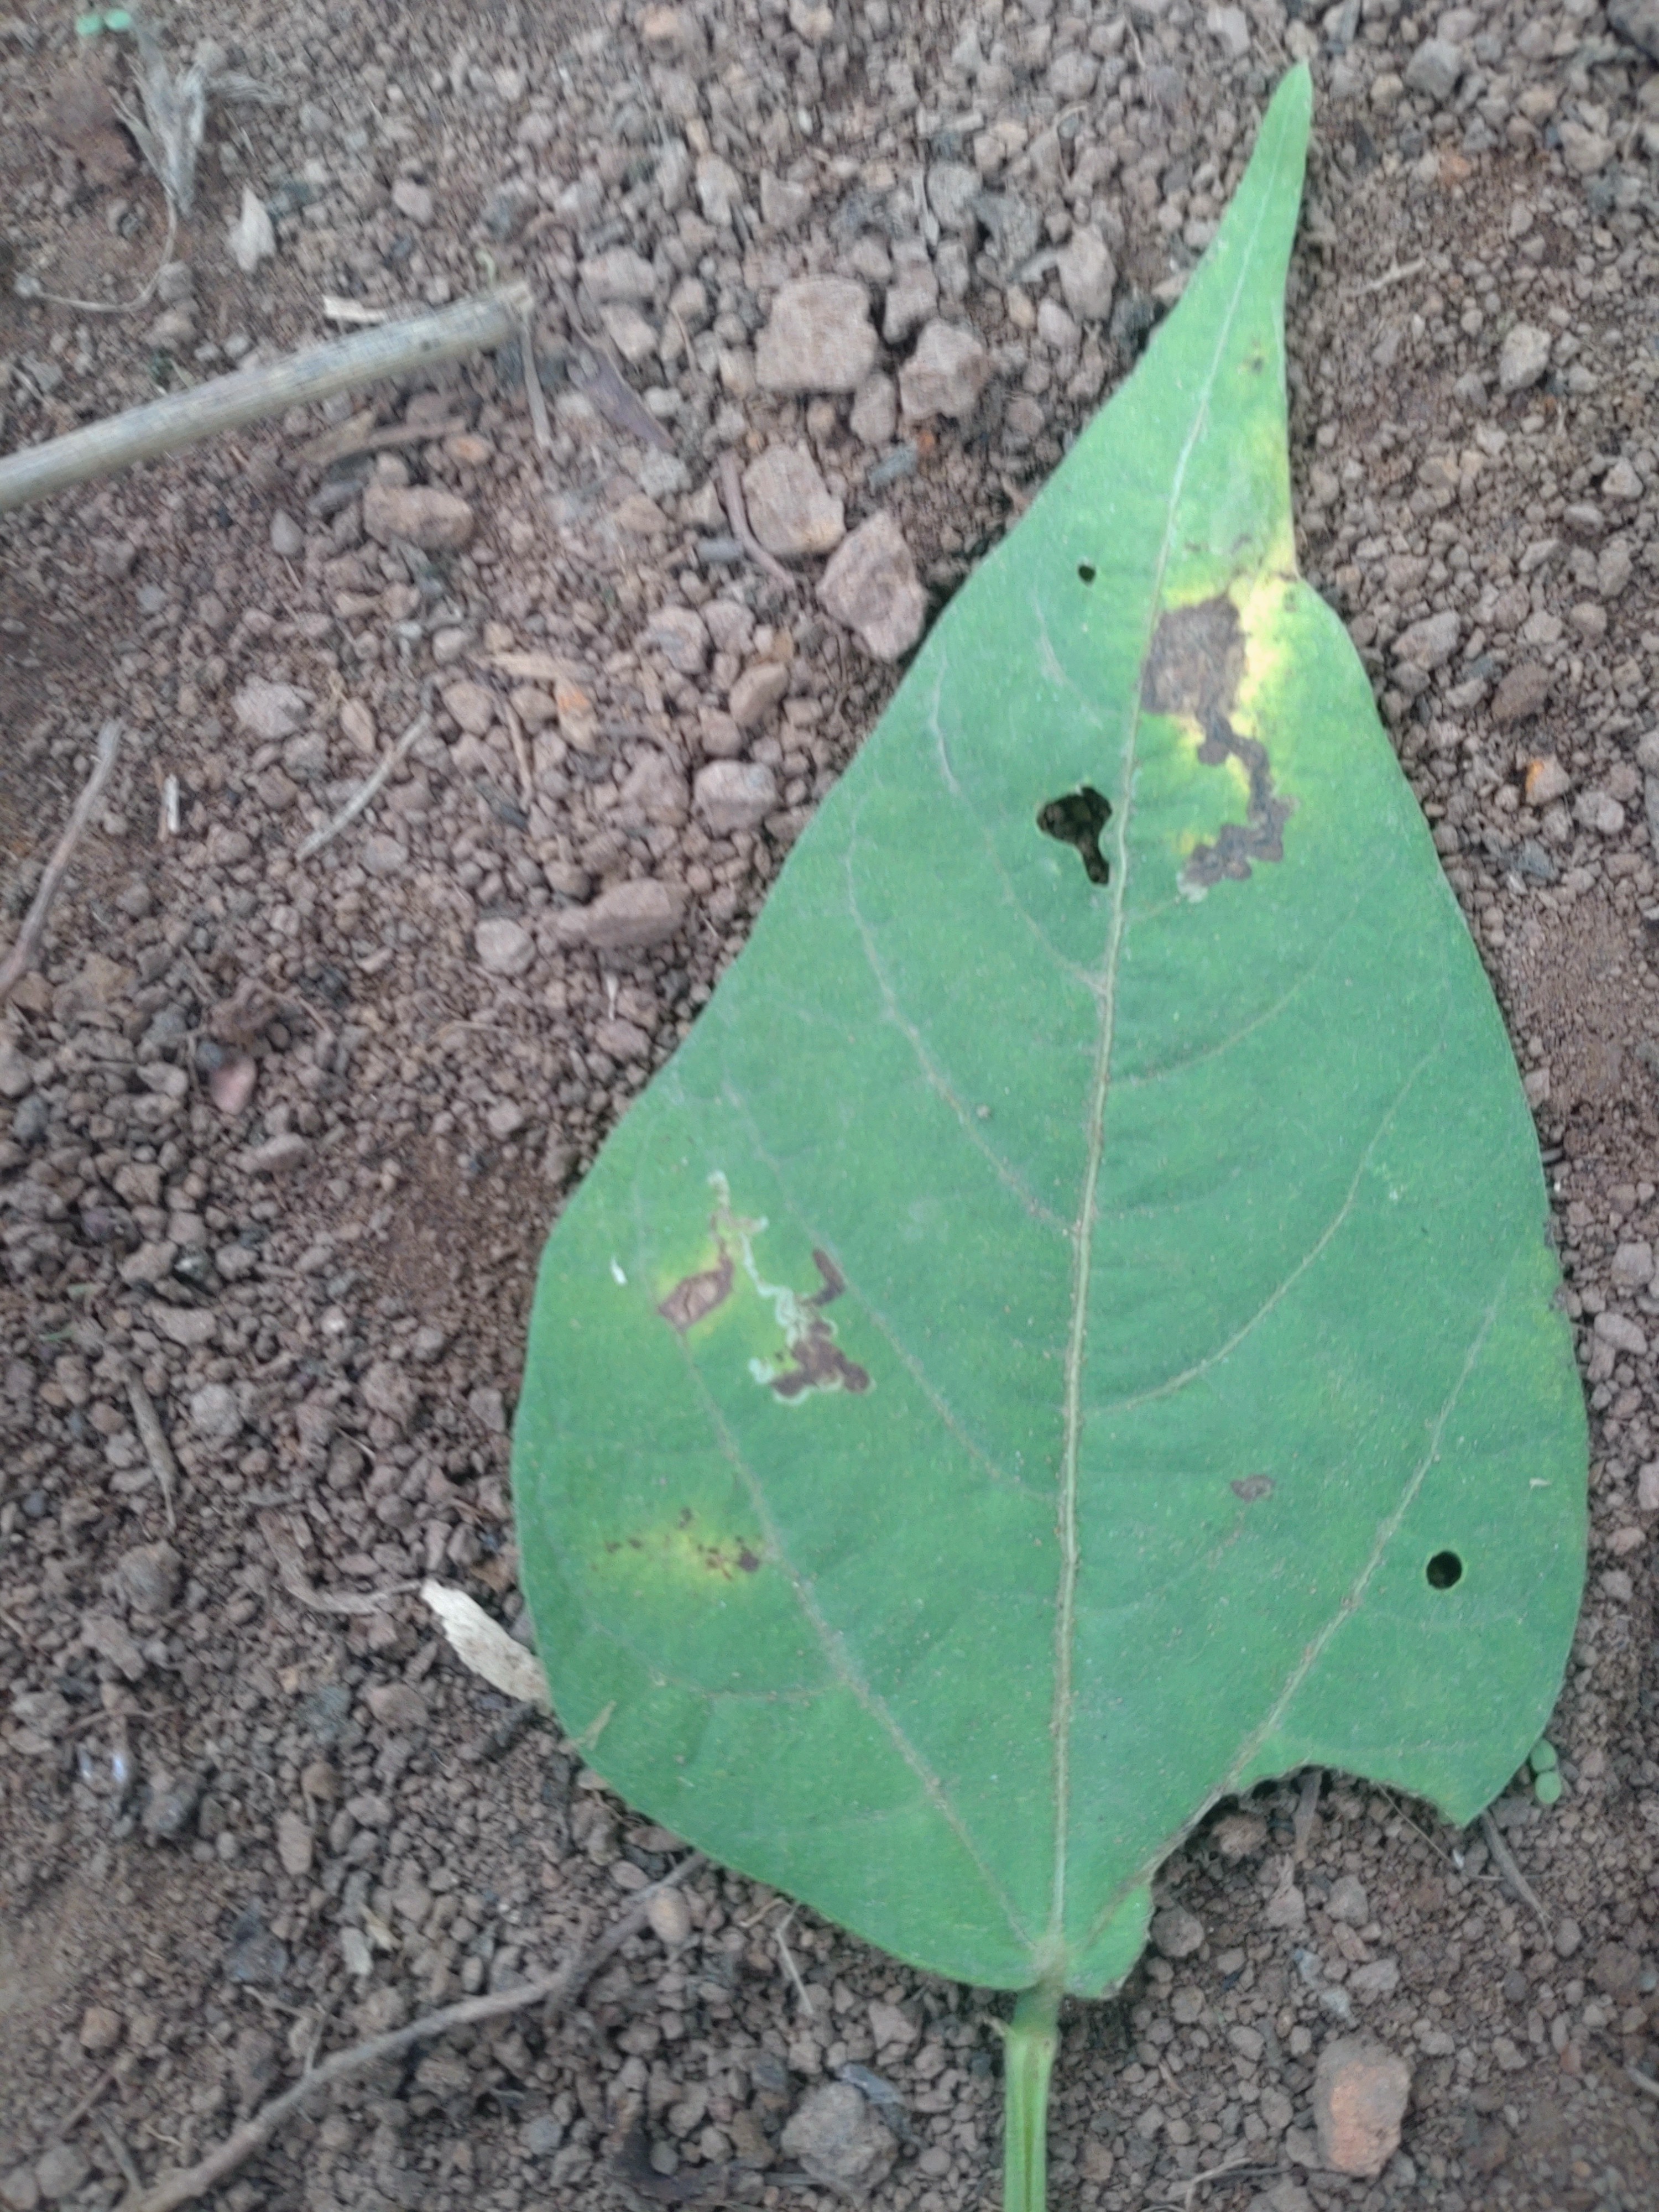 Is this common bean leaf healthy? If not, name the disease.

rust
